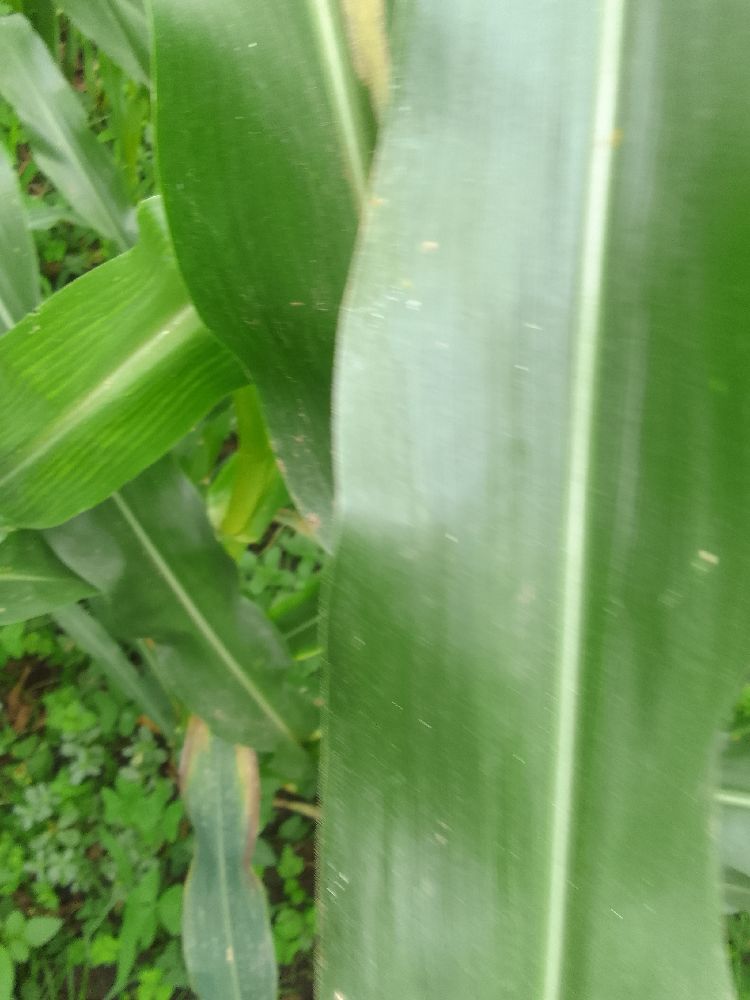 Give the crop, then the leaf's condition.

maize, healthy
